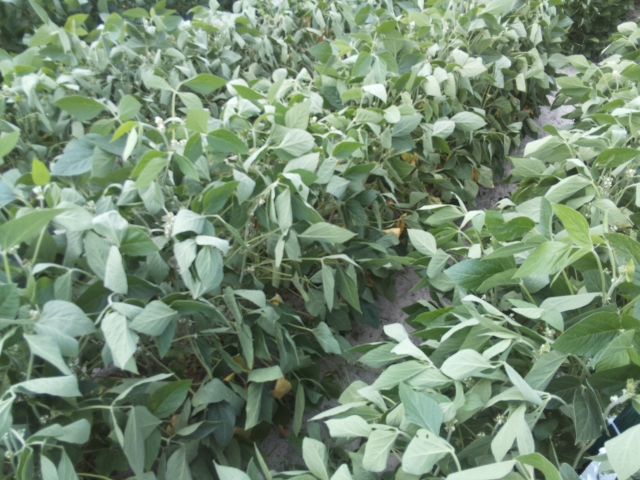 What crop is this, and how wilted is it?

soybean, moderate turgor loss in upper canopy
